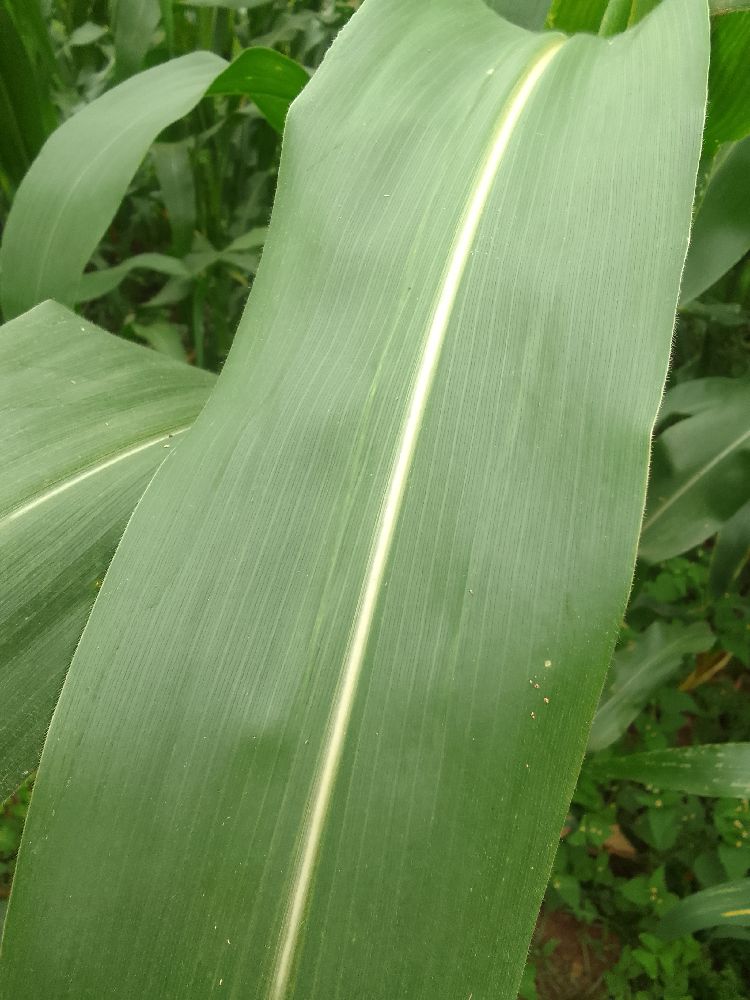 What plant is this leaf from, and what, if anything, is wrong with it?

maize, healthy
